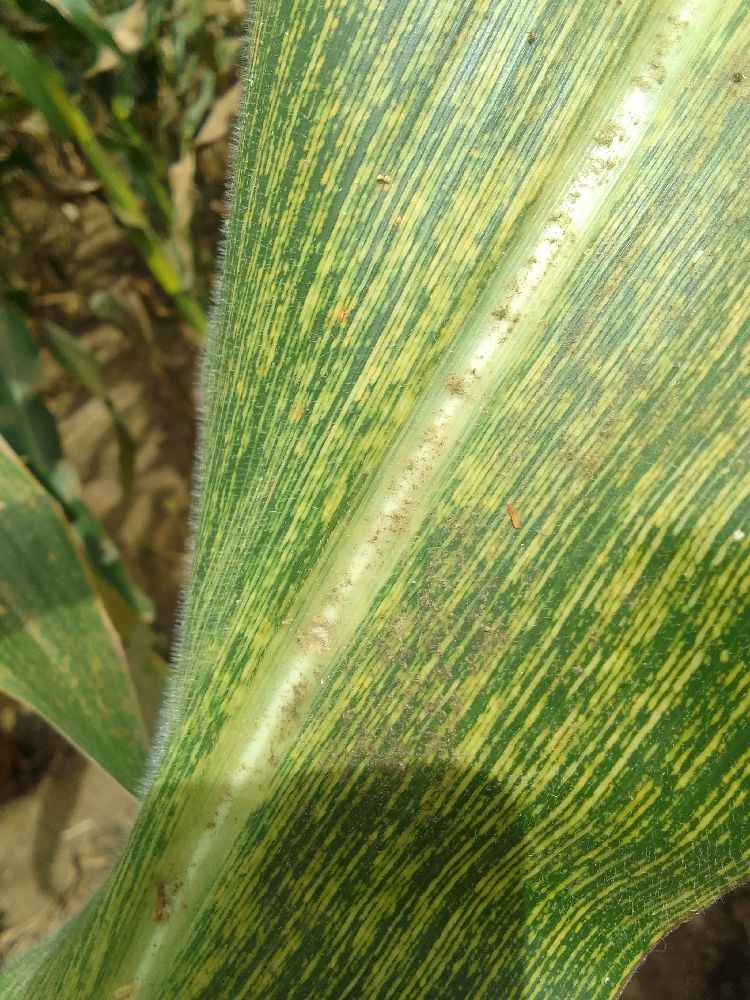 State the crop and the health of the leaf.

maize, maize streak virus
